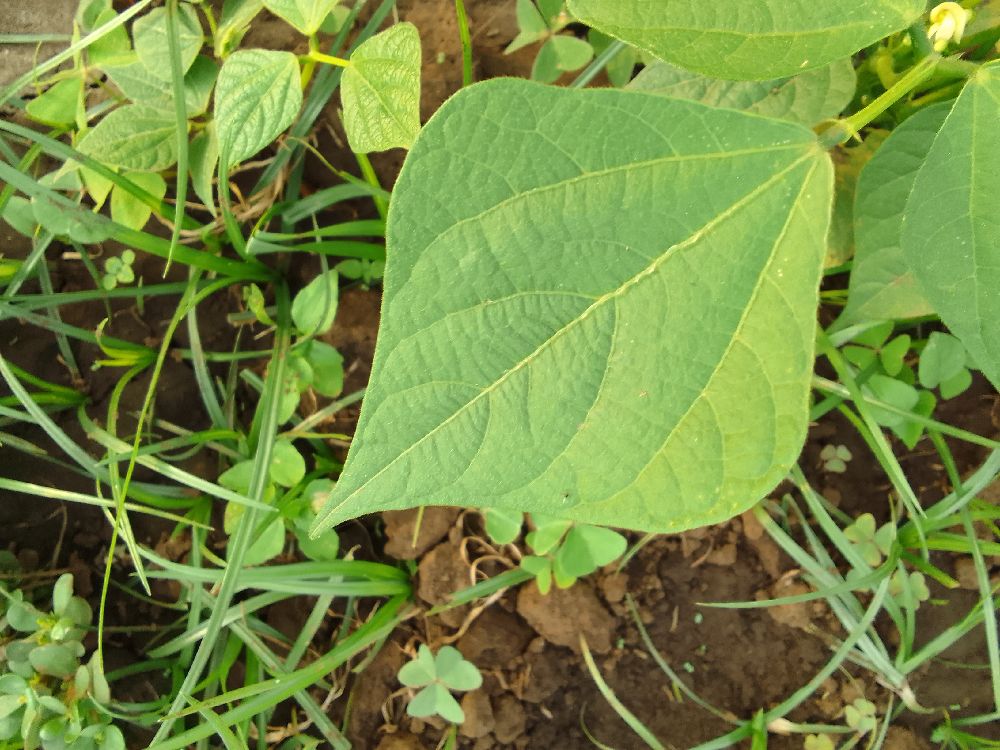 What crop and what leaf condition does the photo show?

common bean, healthy
